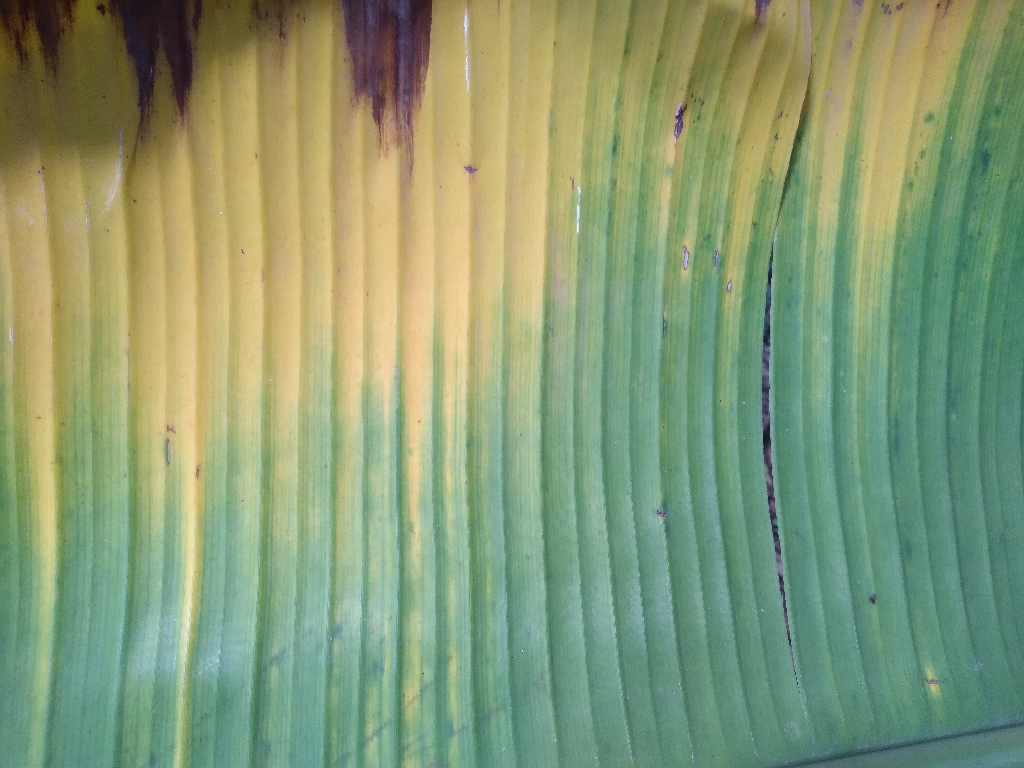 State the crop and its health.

banana, fusarium wilt race 1
